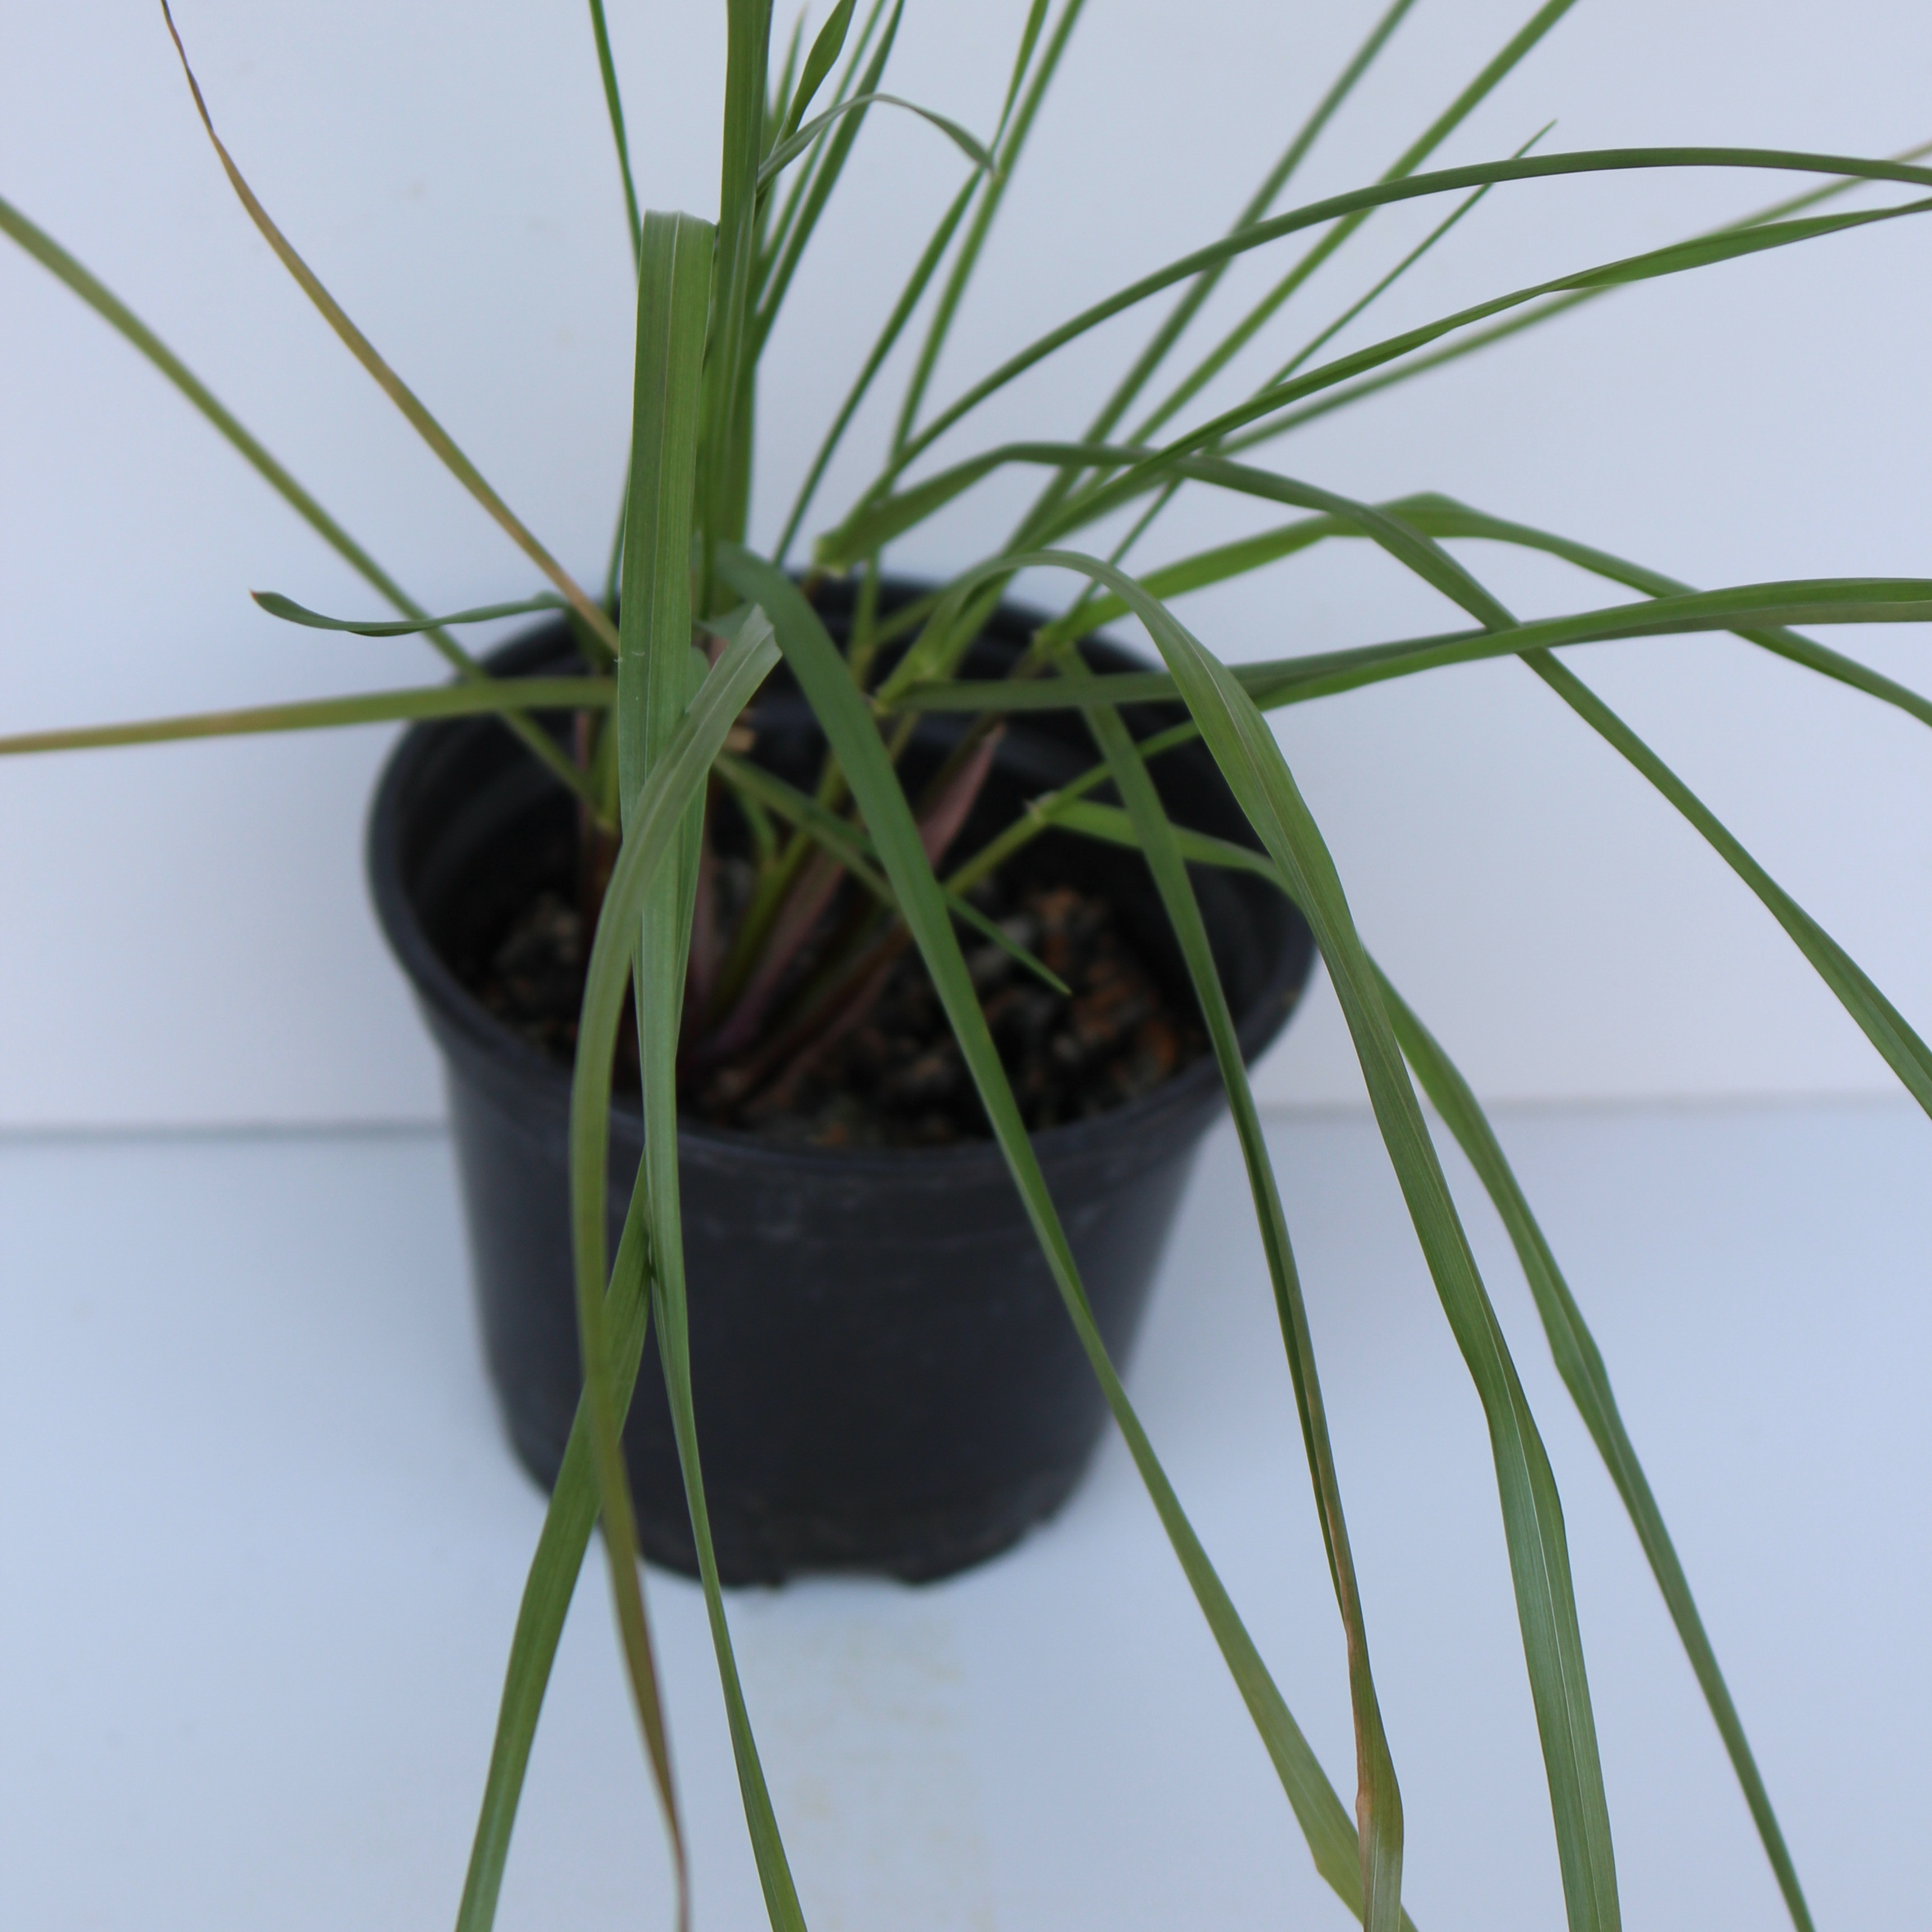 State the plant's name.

Lolium multiflorum
